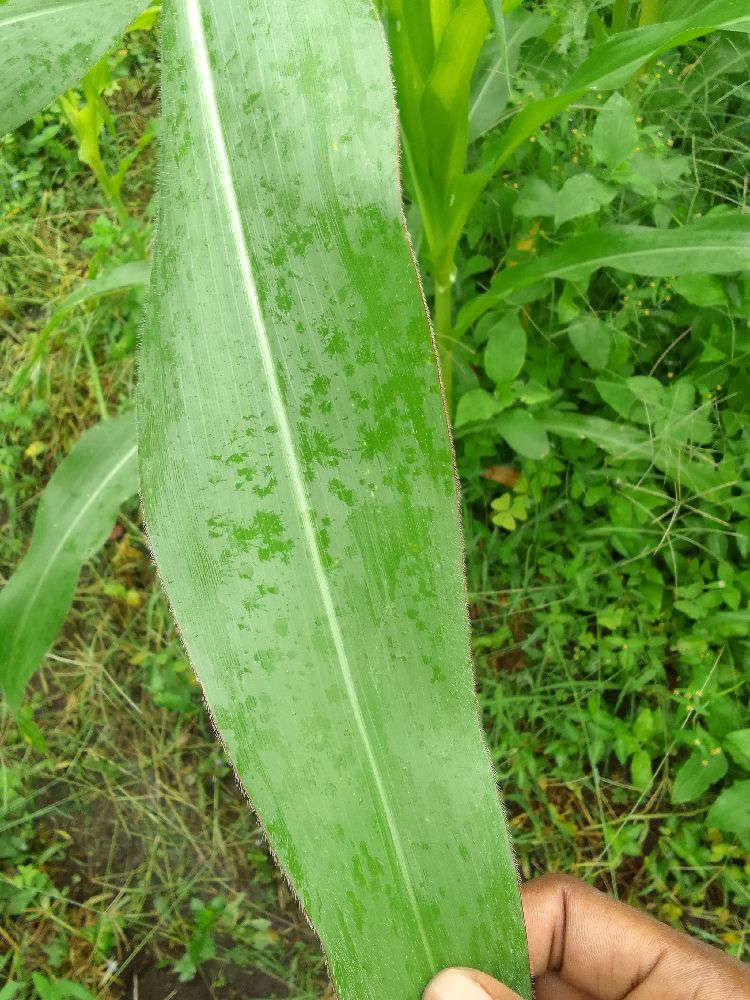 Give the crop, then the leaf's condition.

maize, healthy
